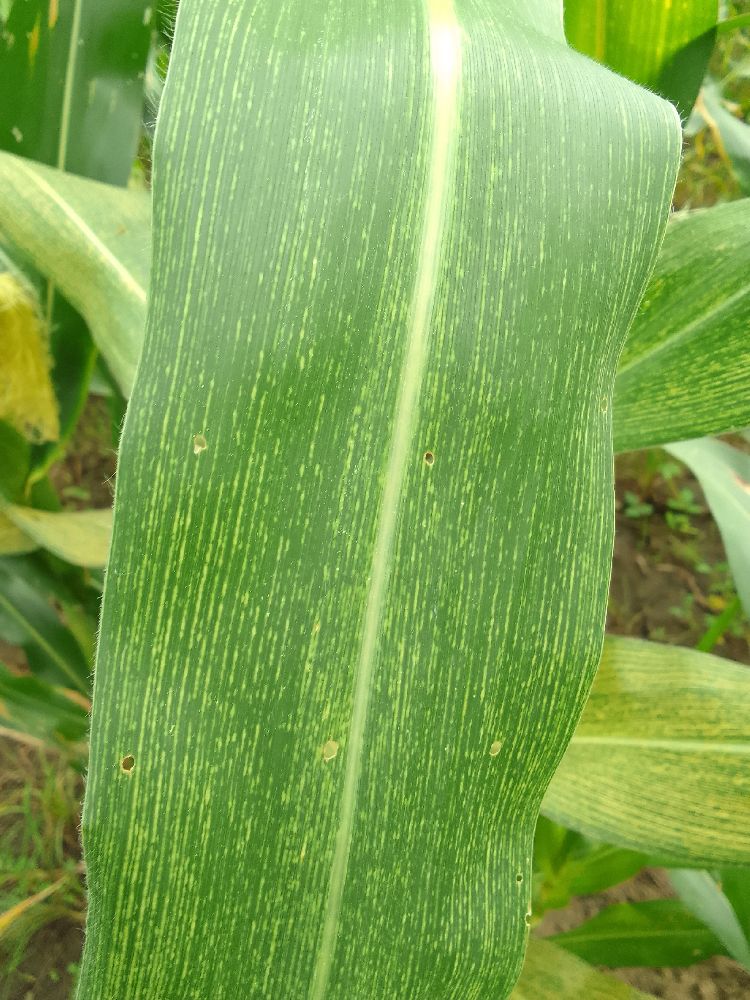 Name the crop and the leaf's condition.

maize, maize streak virus
